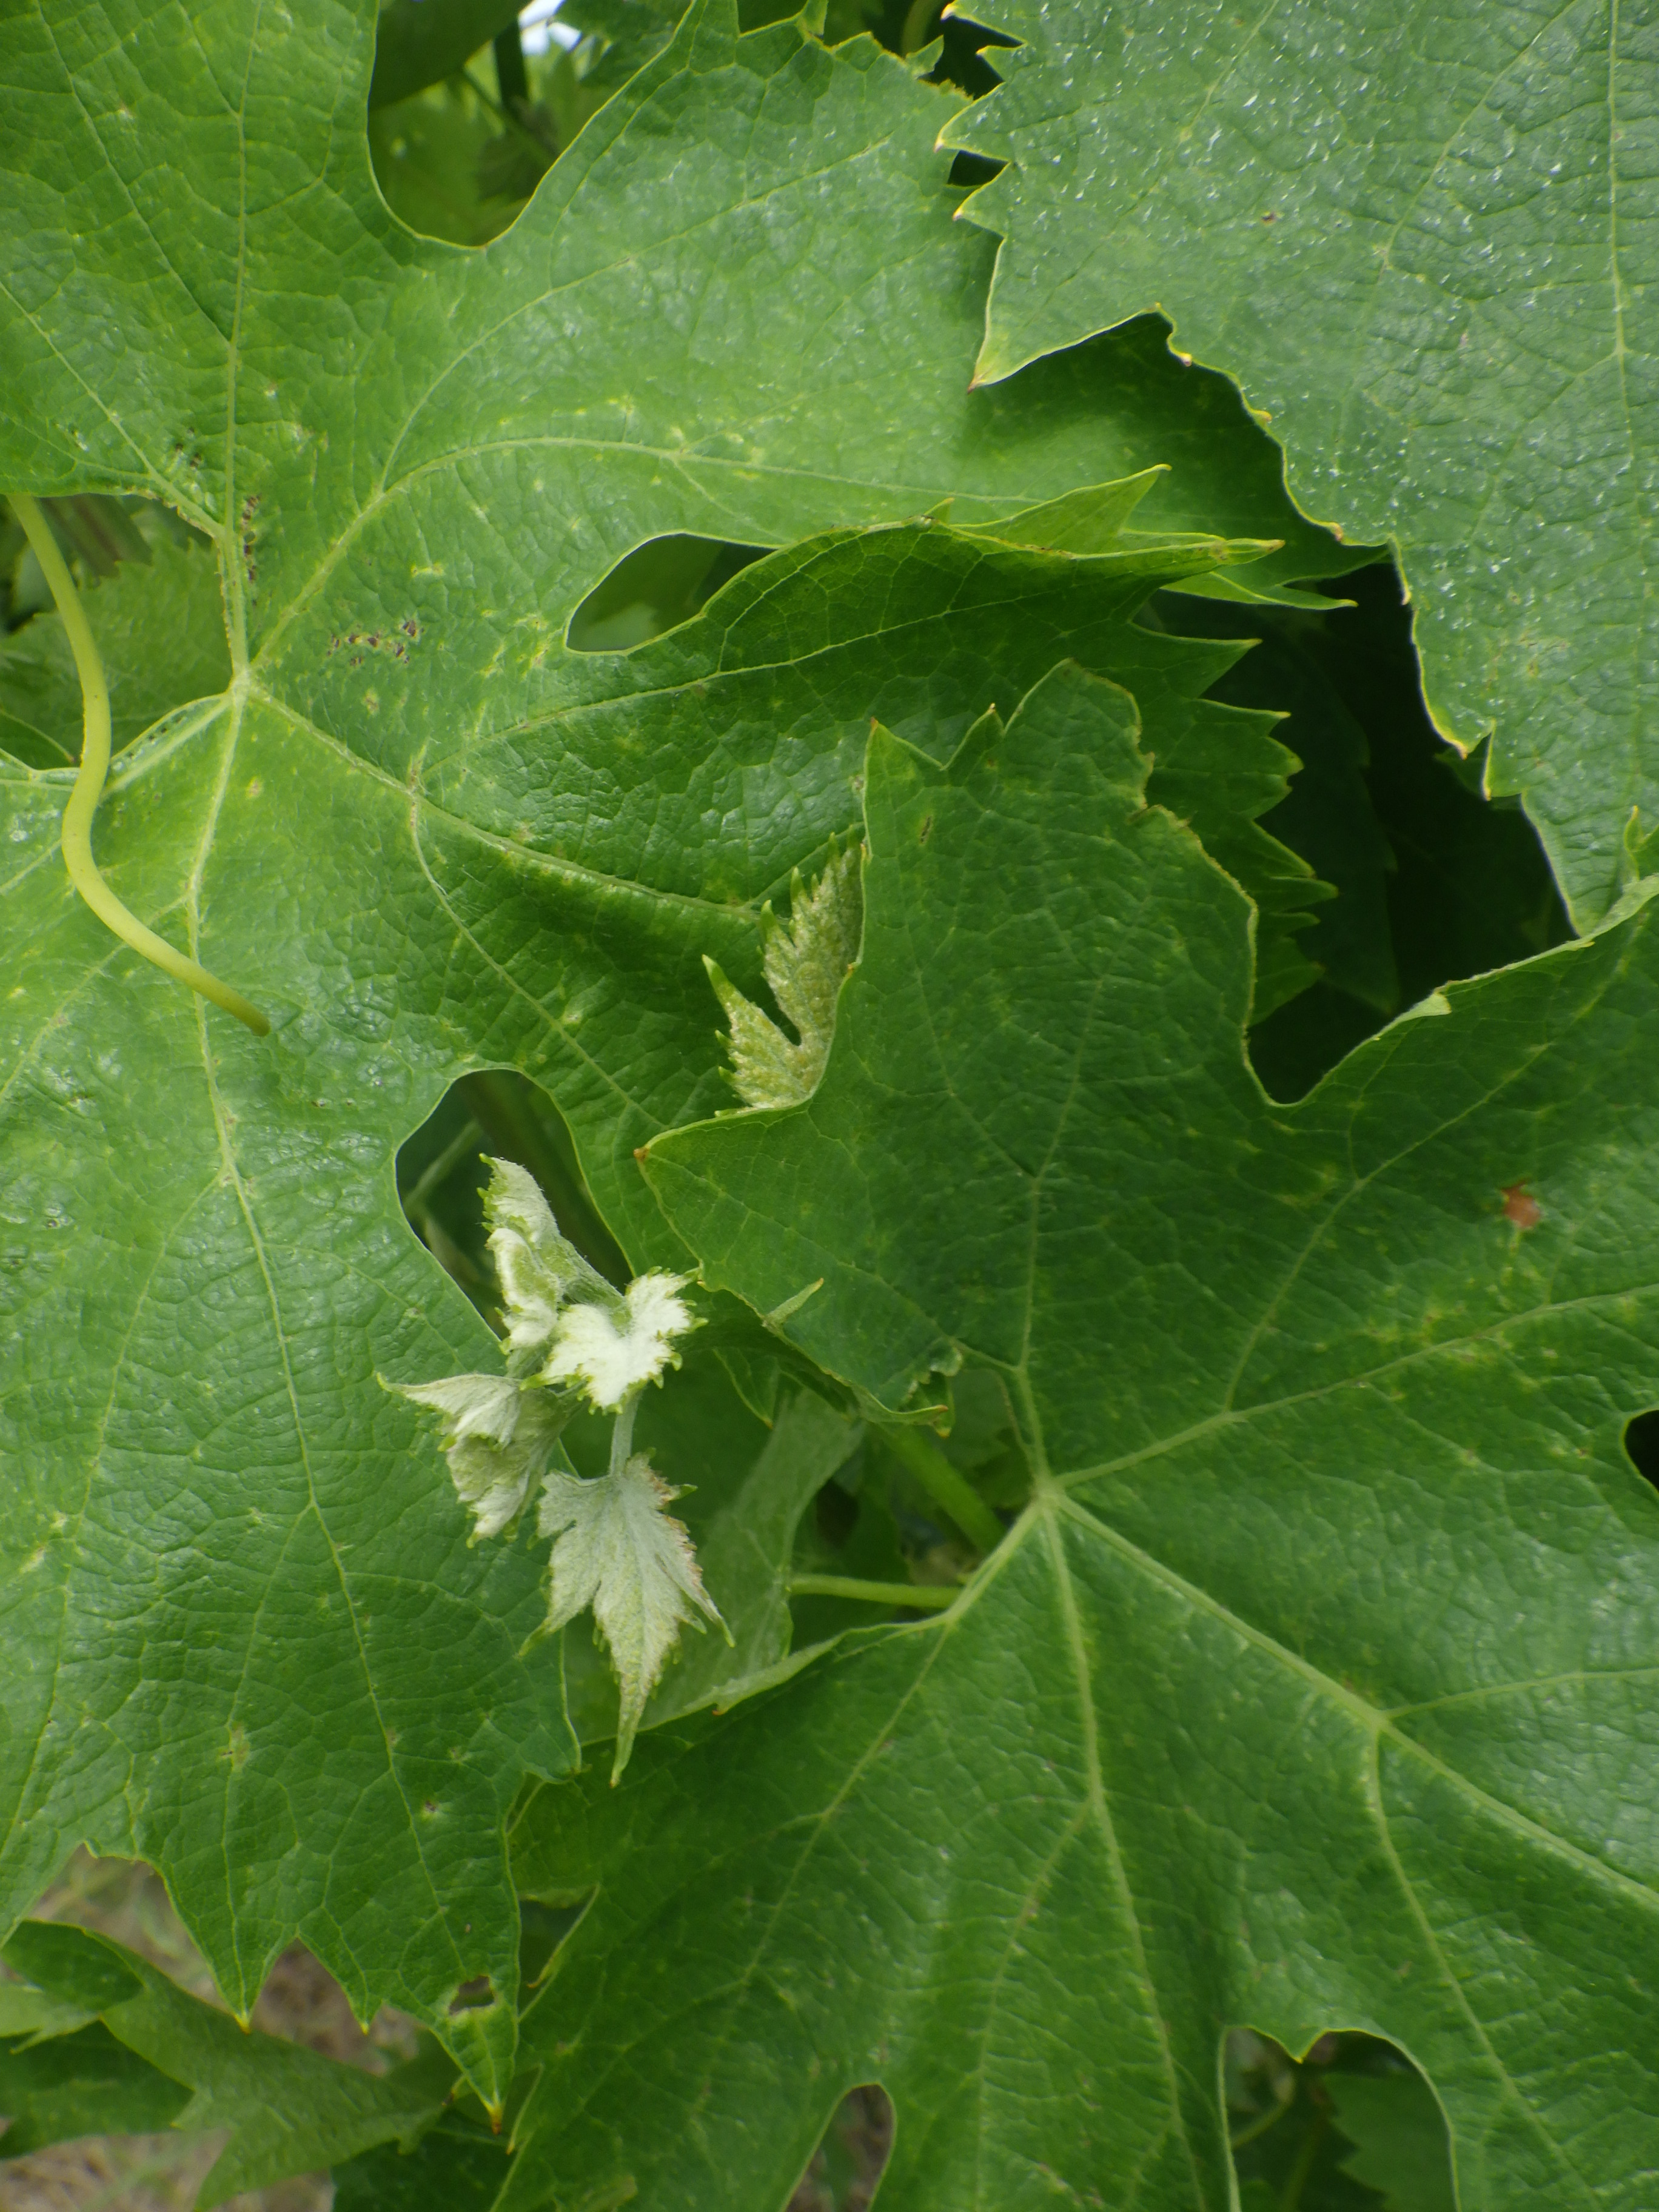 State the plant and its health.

grapevine, mechanical damage, mites
